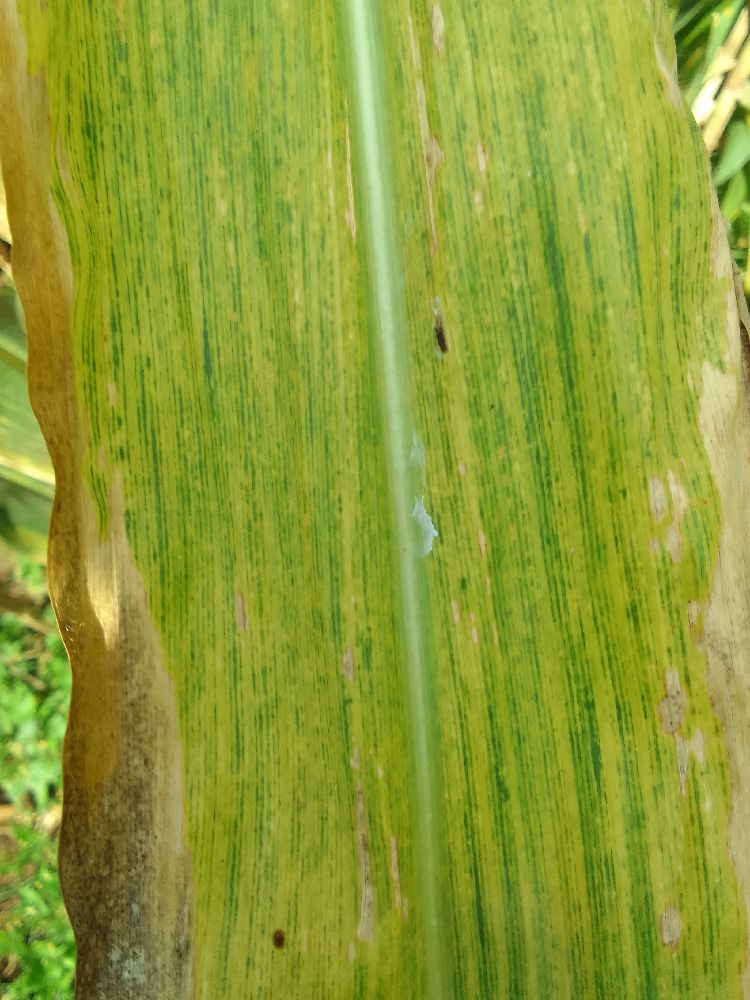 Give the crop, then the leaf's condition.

maize, maize lethal necrosis
